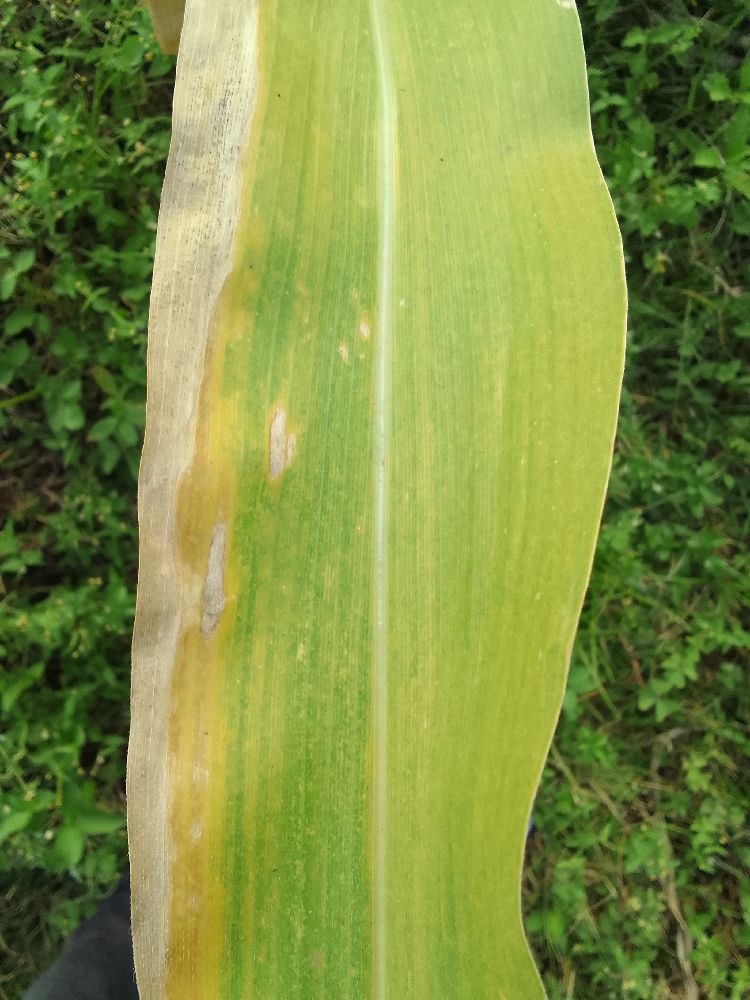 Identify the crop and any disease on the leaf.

maize, maize lethal necrosis
